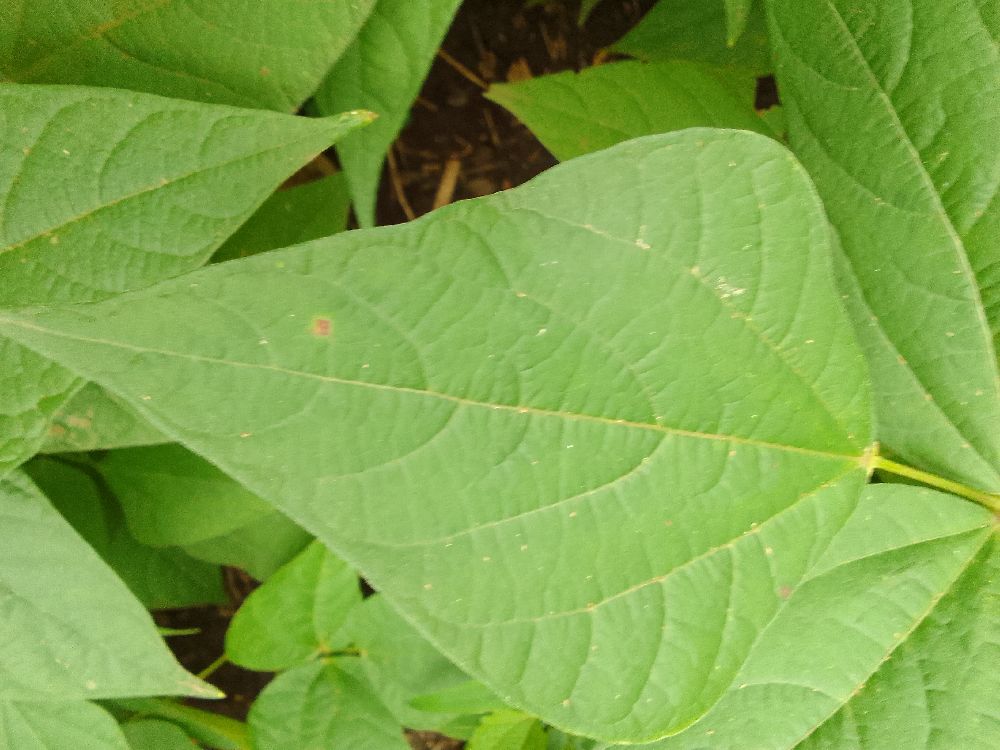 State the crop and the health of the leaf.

common bean, healthy
